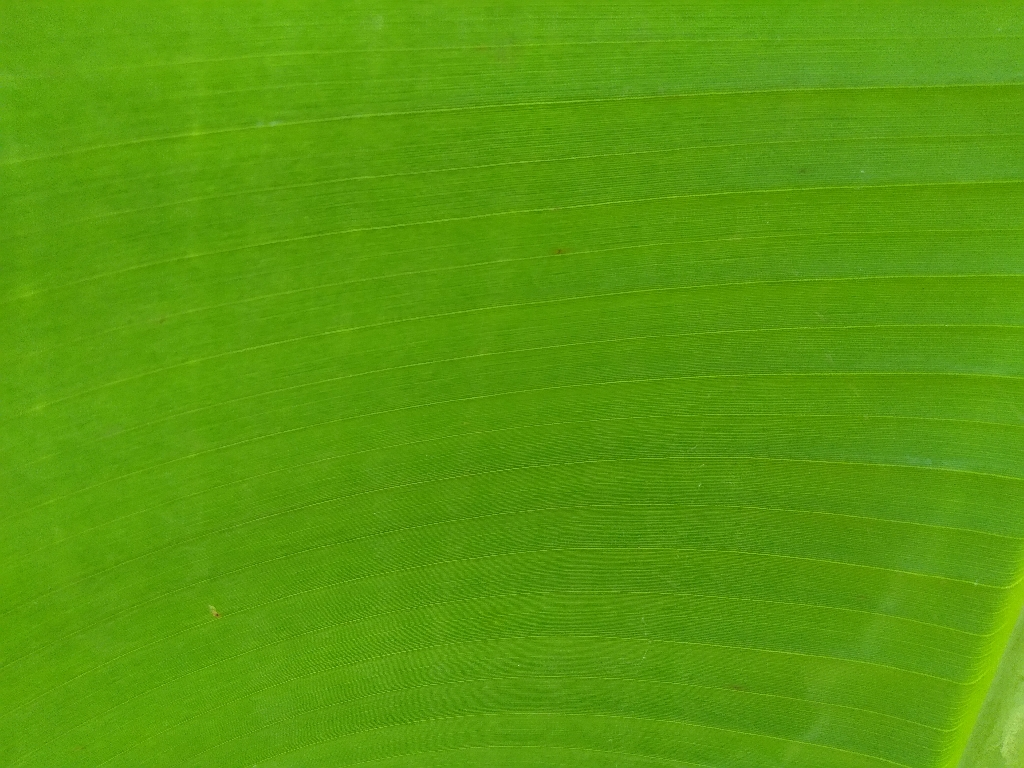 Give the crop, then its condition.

banana, healthy
